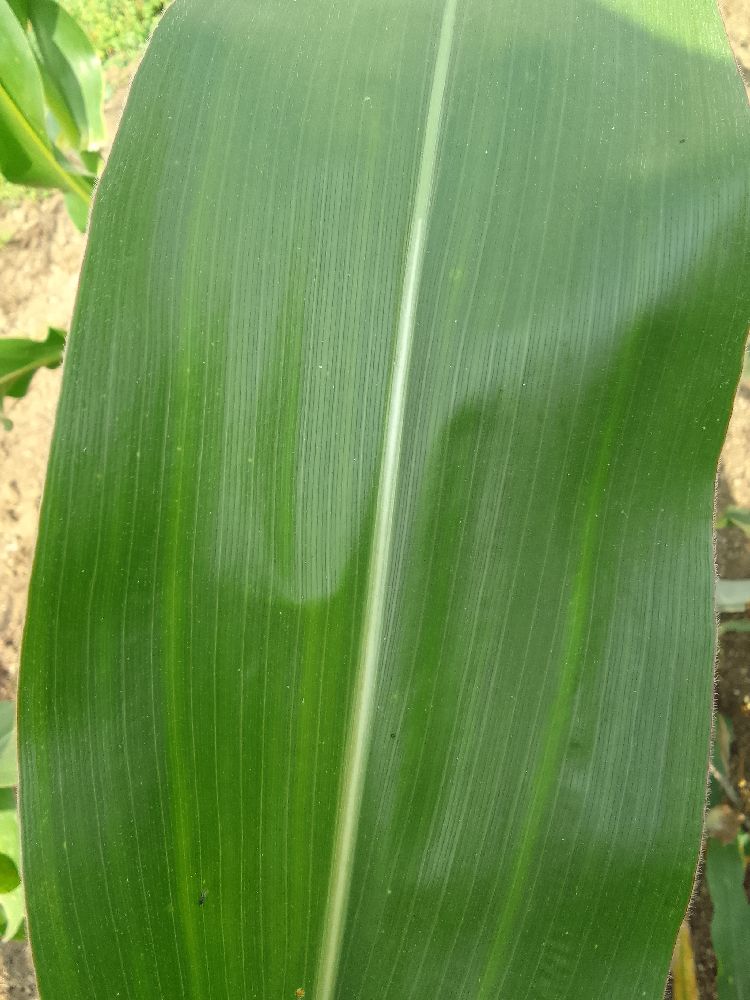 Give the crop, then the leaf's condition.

maize, healthy
